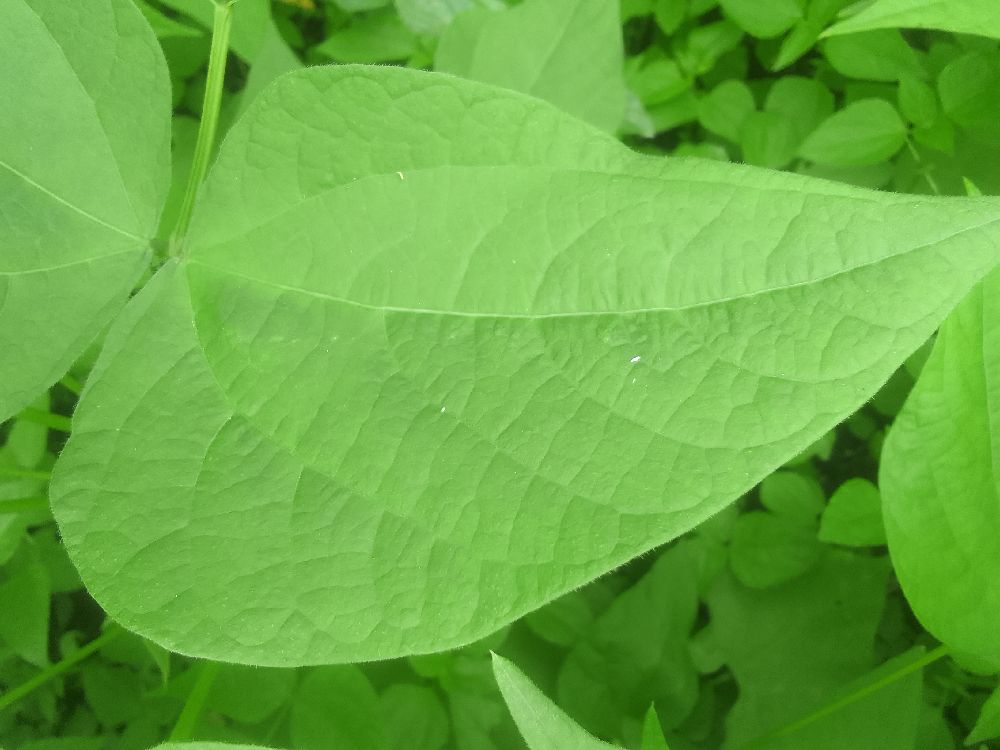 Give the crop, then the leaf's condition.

common bean, healthy
